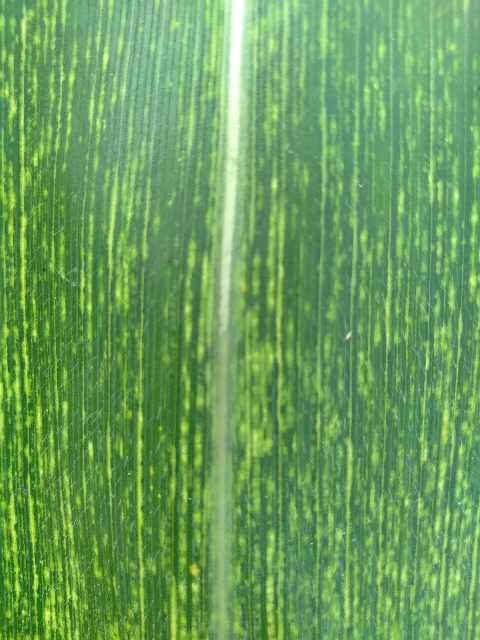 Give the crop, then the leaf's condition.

maize, maize streak virus
